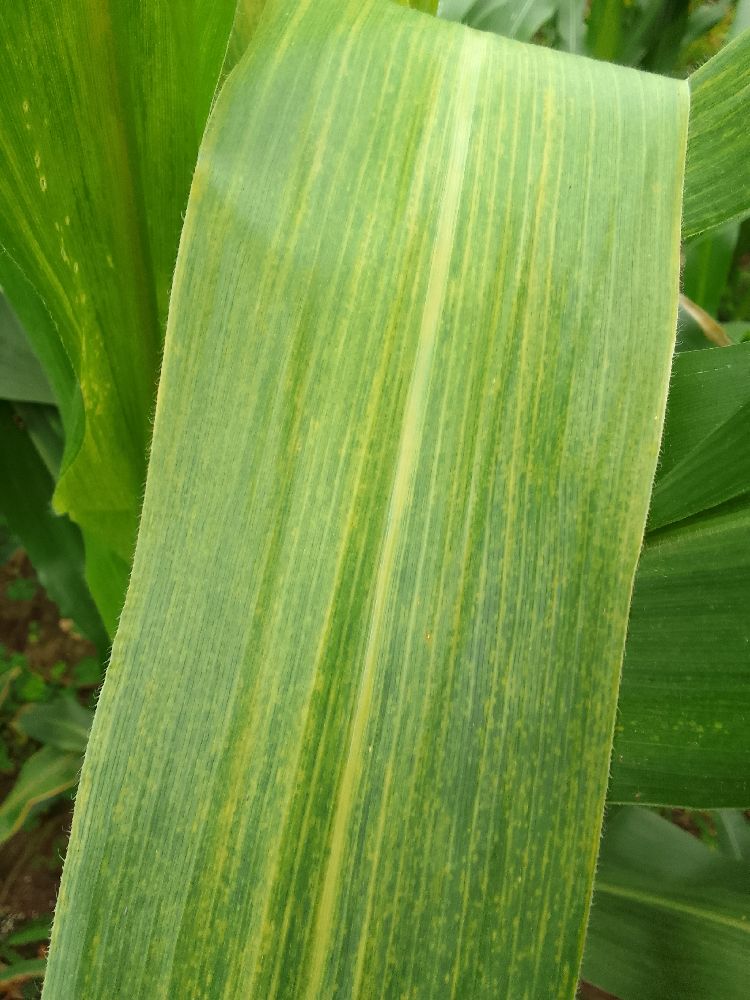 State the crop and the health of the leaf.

maize, maize lethal necrosis
